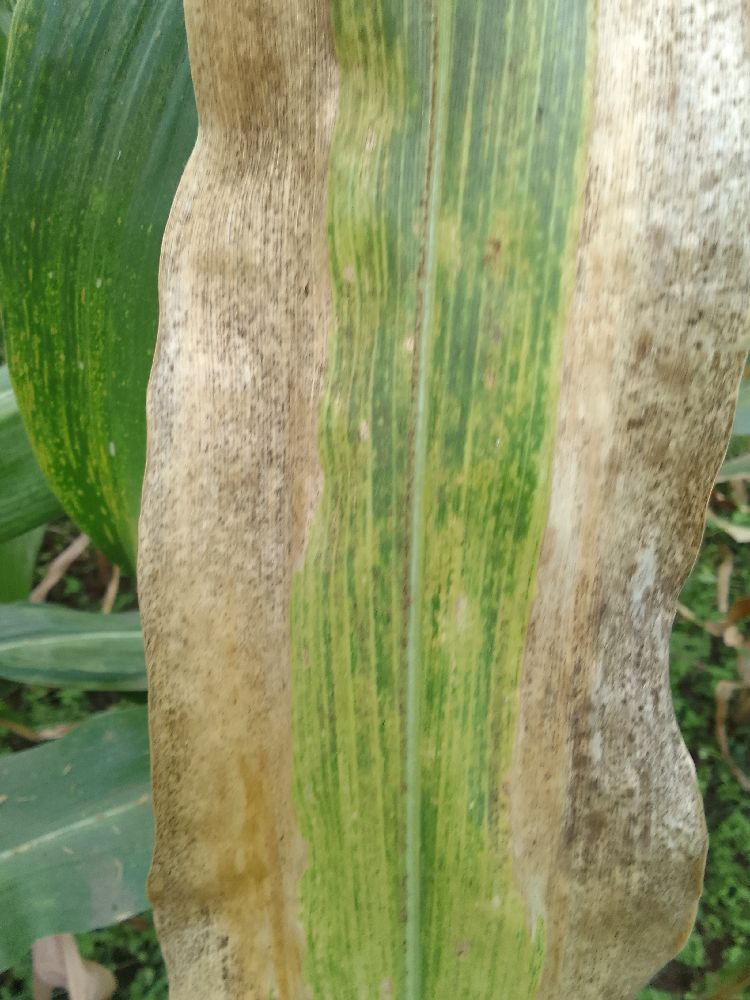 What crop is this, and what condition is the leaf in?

maize, maize lethal necrosis
